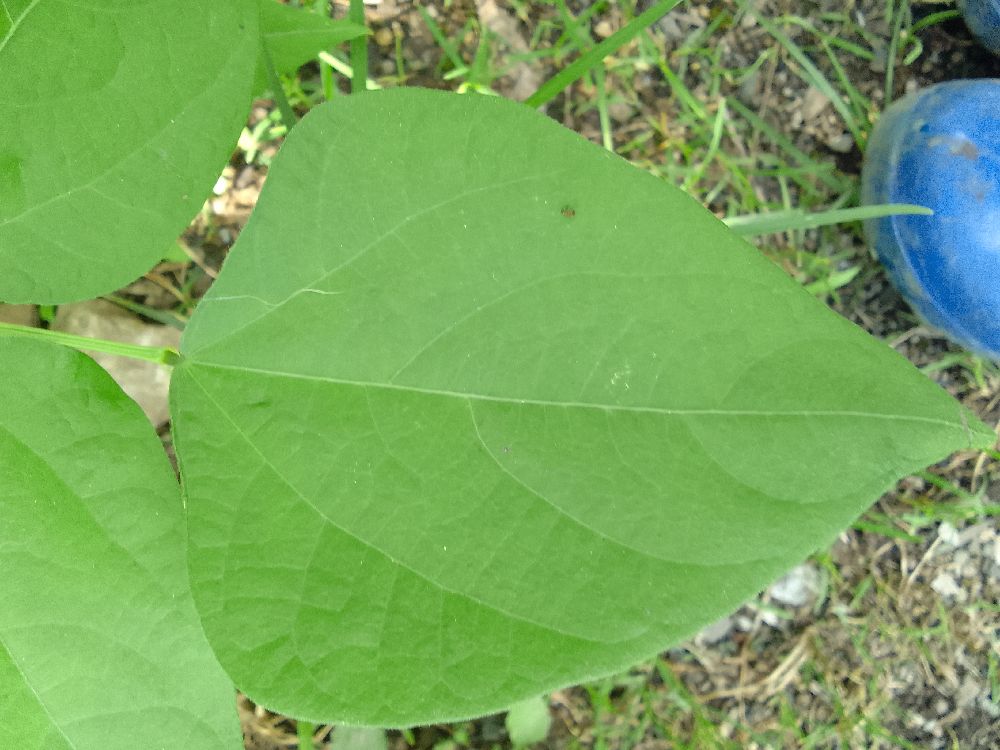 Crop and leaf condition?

common bean, healthy
